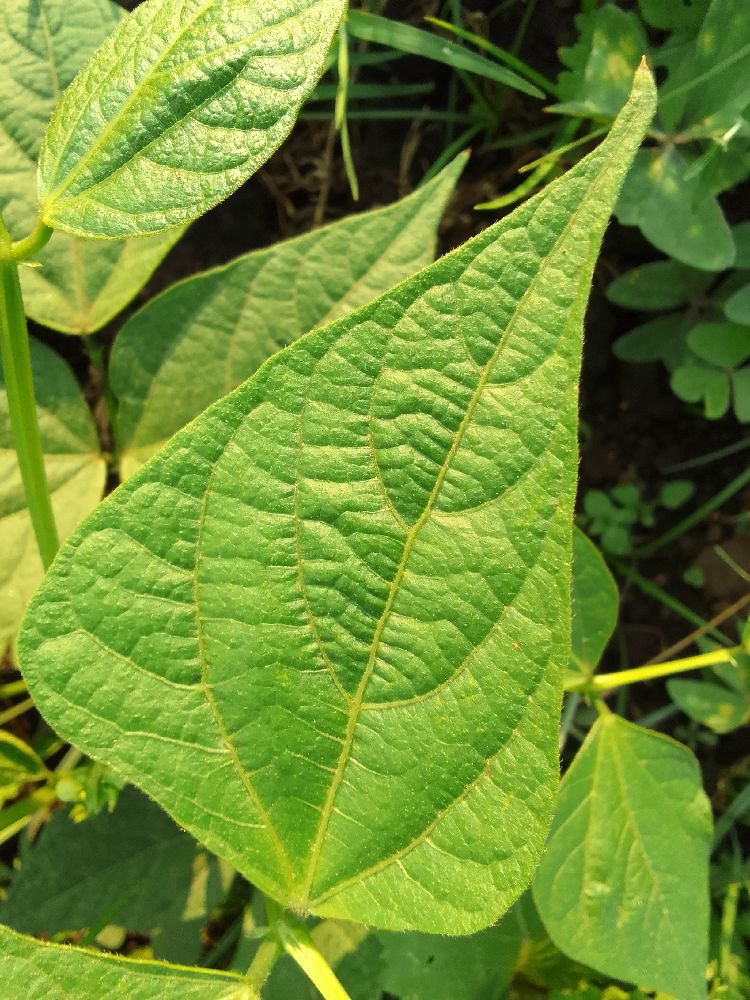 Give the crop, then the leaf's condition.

common bean, healthy
